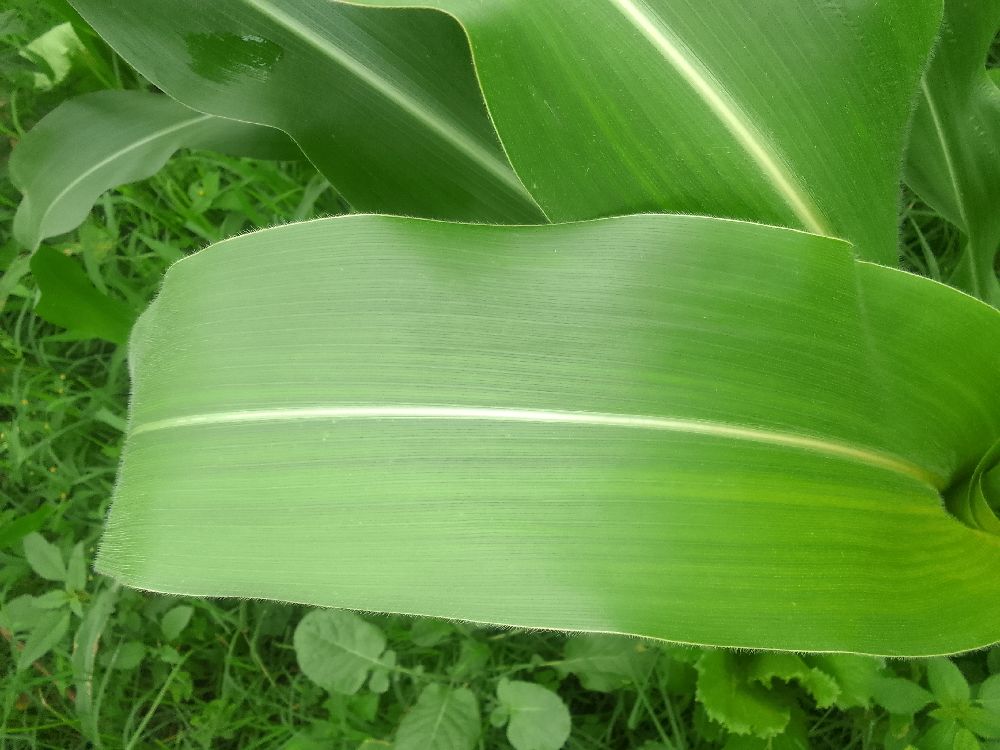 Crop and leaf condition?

maize, healthy
